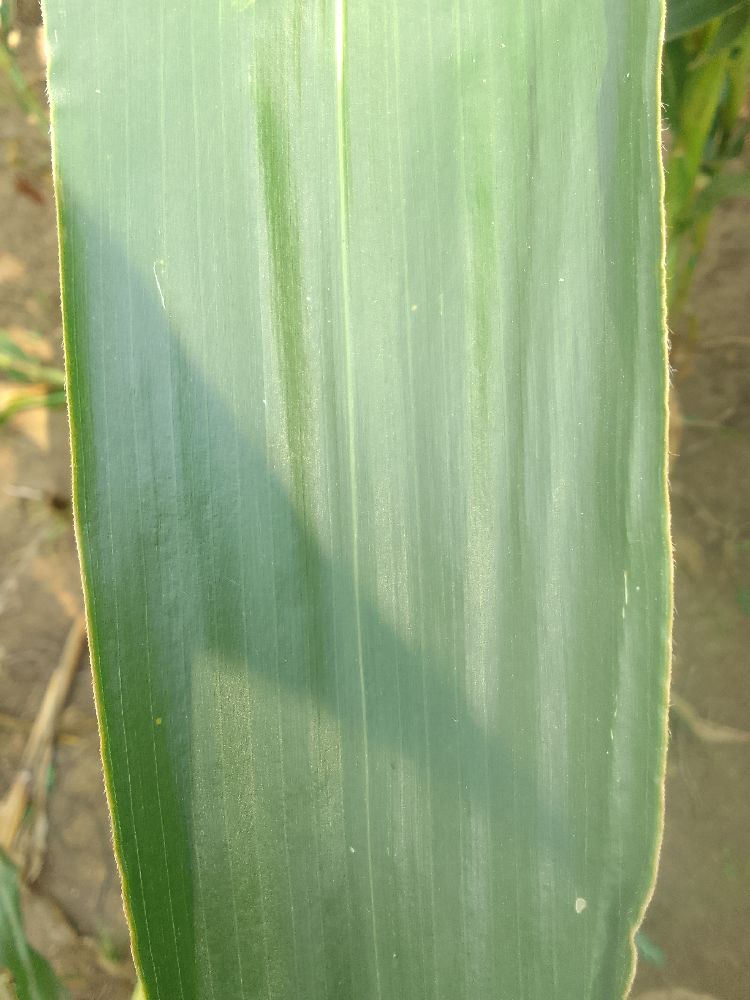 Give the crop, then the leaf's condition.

maize, healthy
